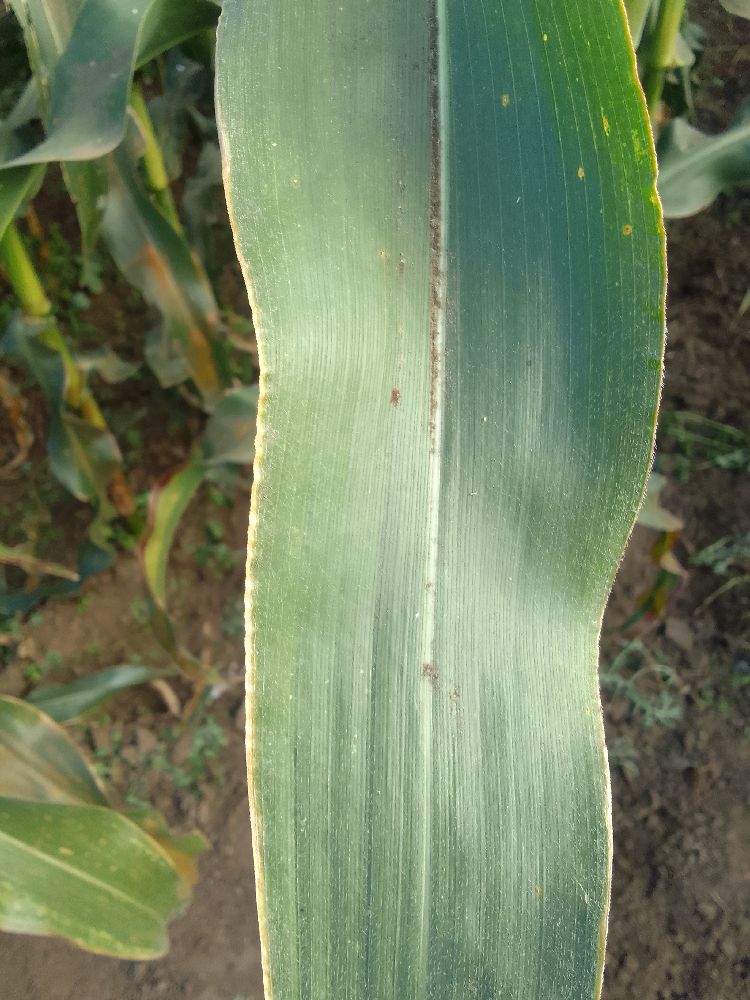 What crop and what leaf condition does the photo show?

maize, healthy
